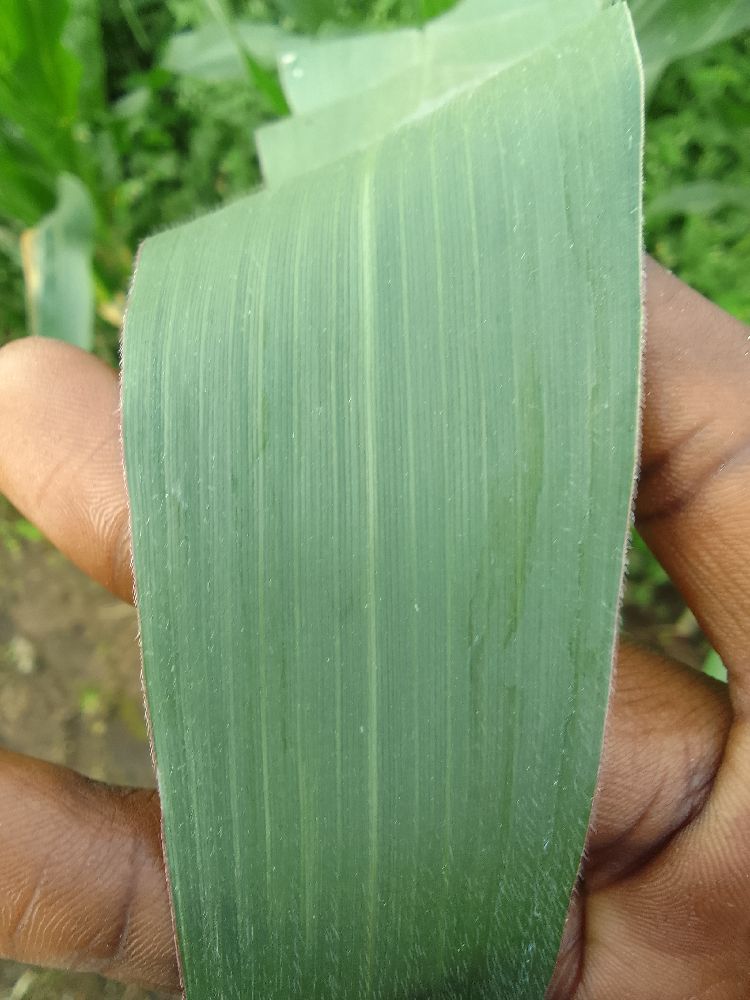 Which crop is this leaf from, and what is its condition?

maize, healthy
